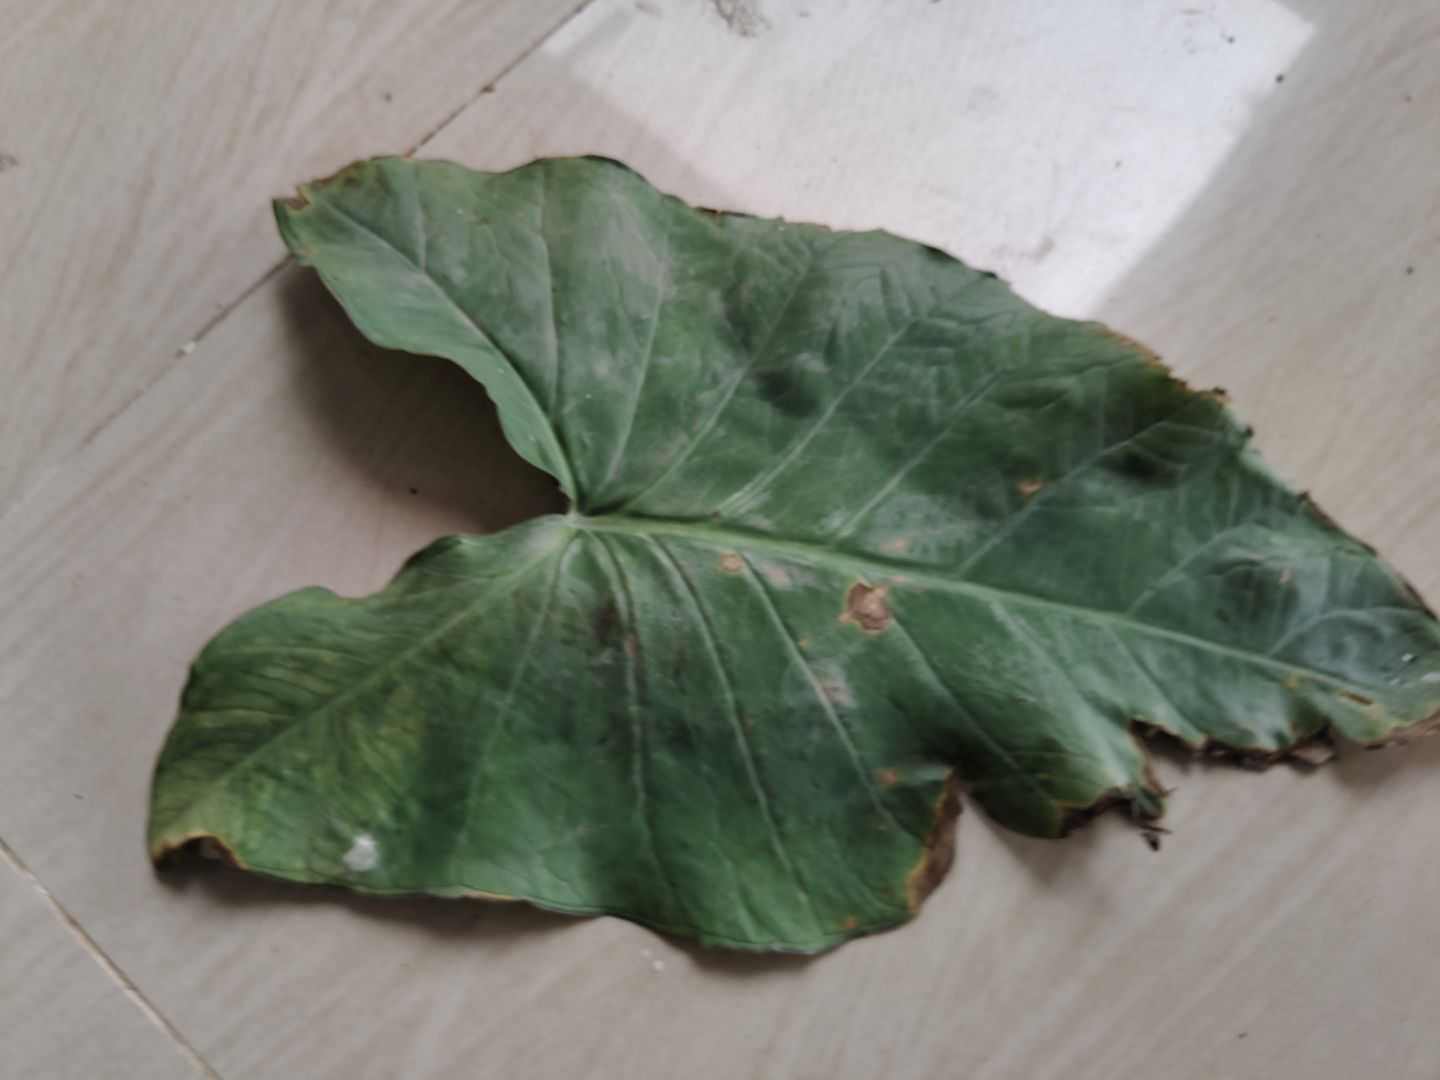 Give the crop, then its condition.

taro, leaf blight
